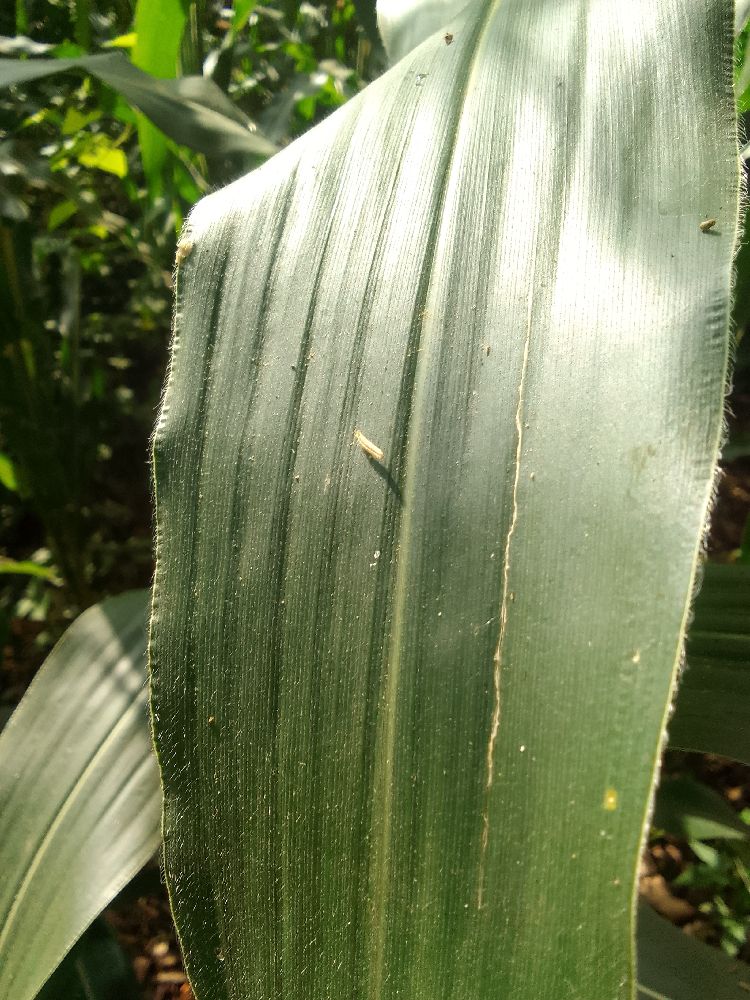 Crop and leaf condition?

maize, healthy
